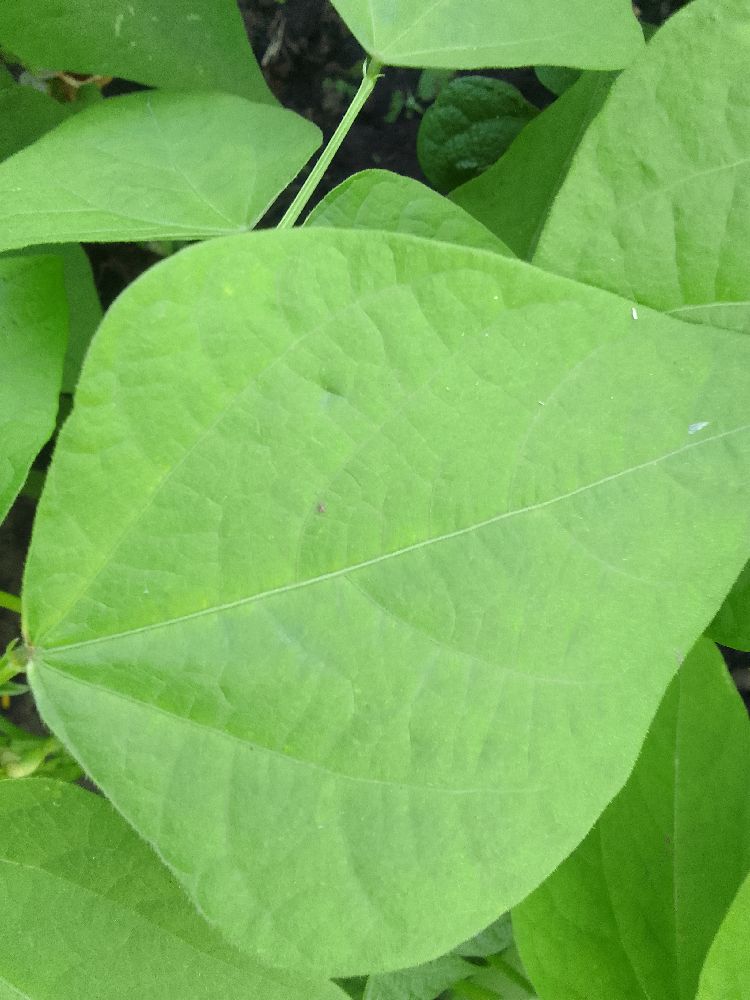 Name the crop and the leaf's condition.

common bean, healthy
